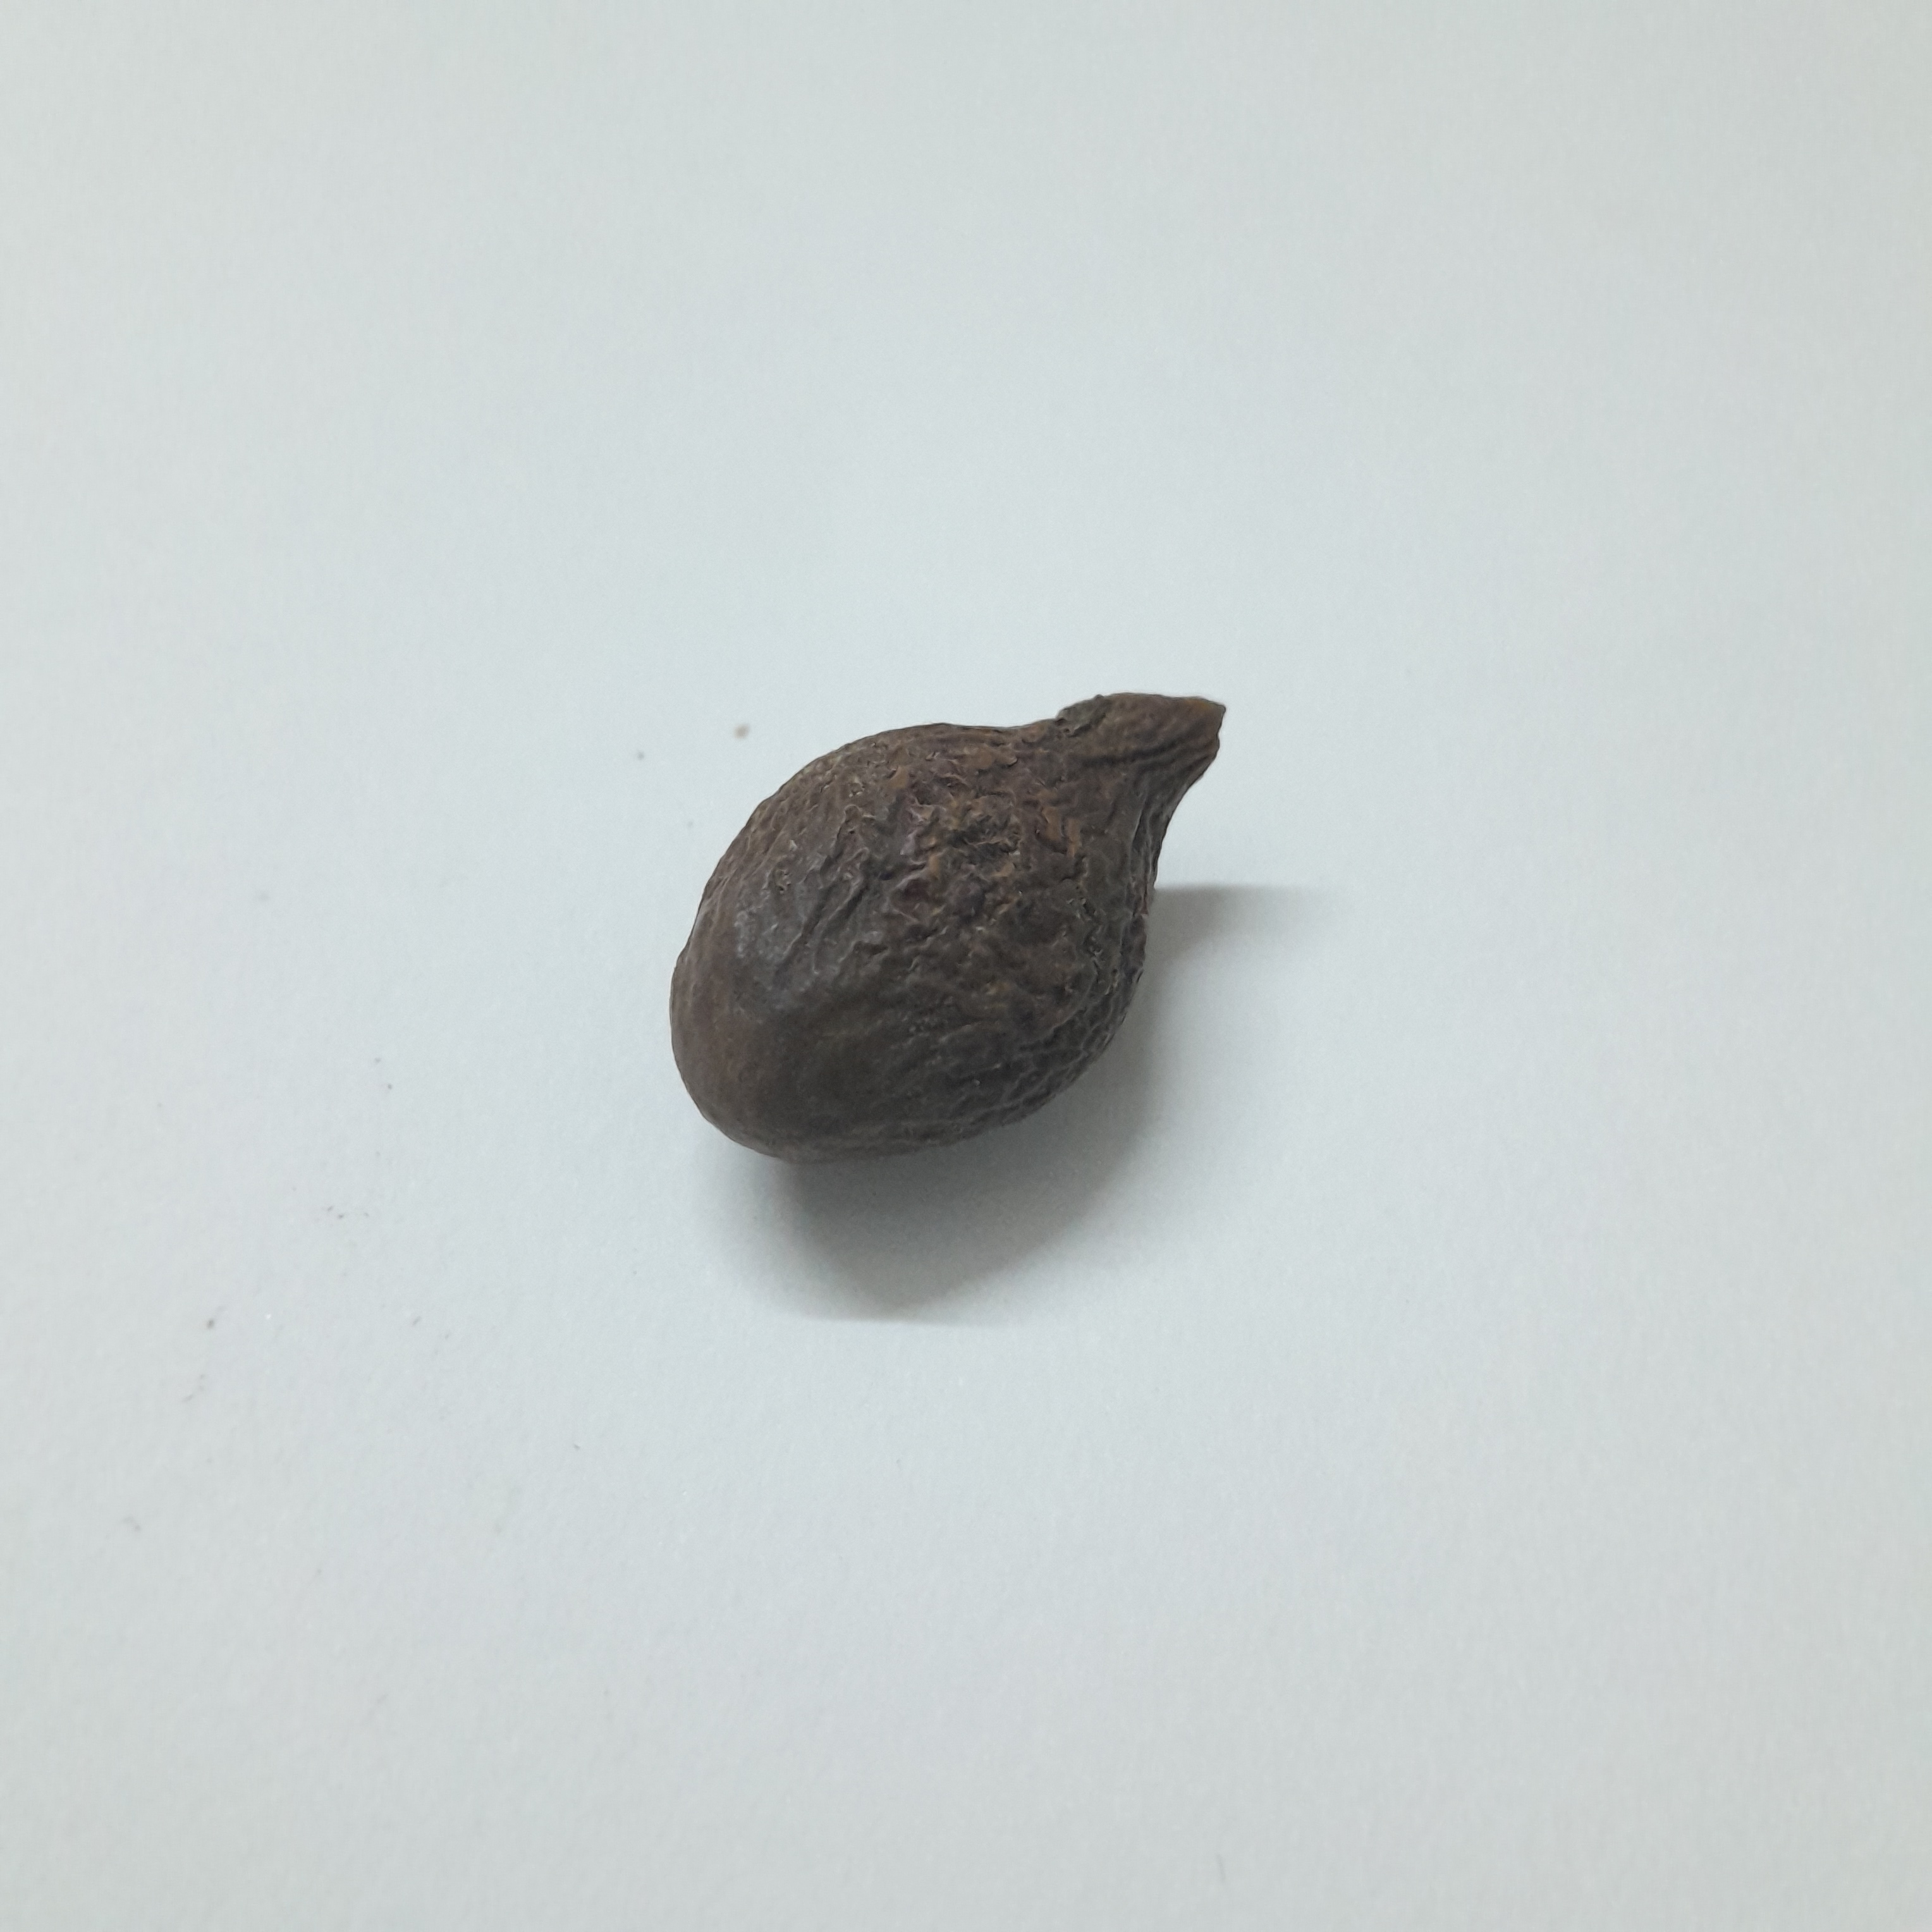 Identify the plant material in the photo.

niranjanphal
